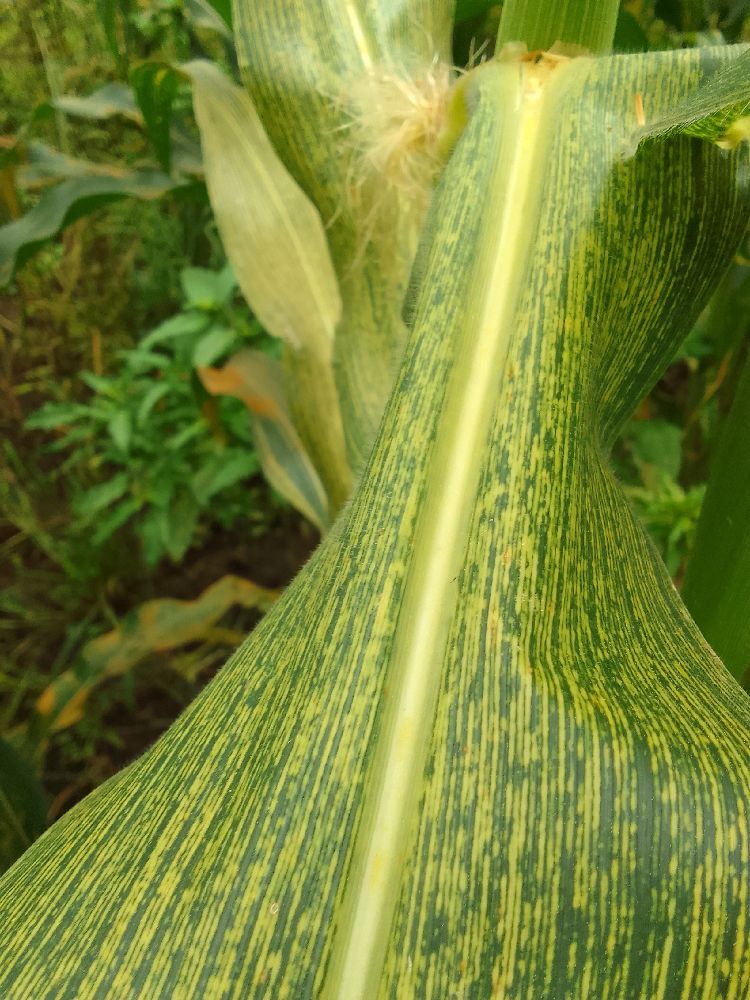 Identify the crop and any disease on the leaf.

maize, maize streak virus
